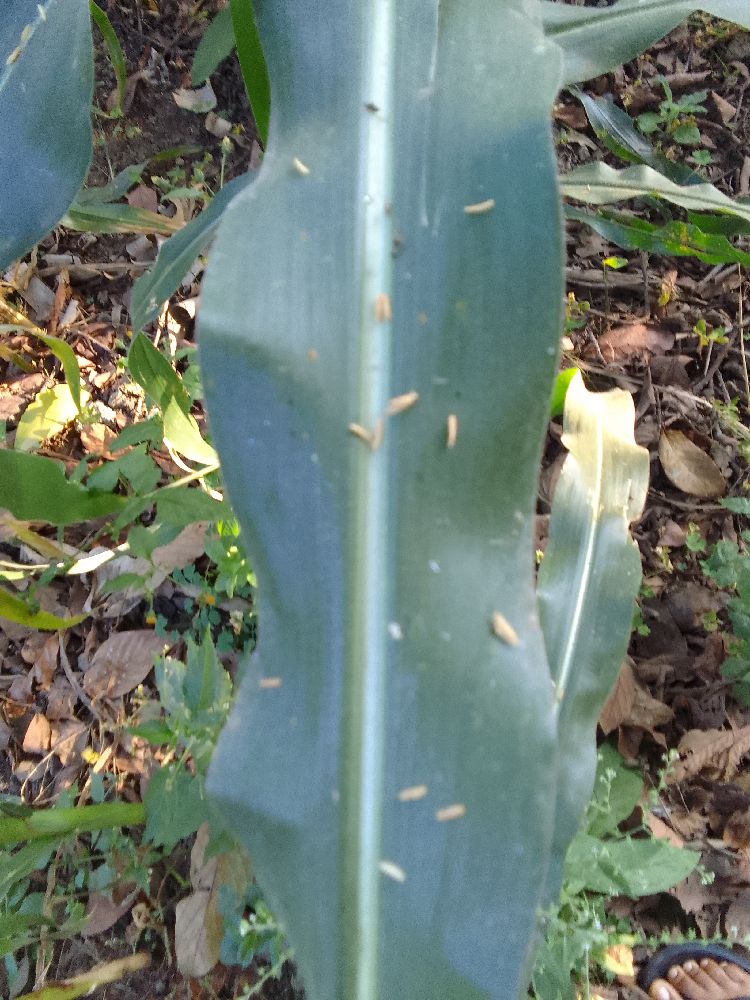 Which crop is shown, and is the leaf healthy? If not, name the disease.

maize, healthy
